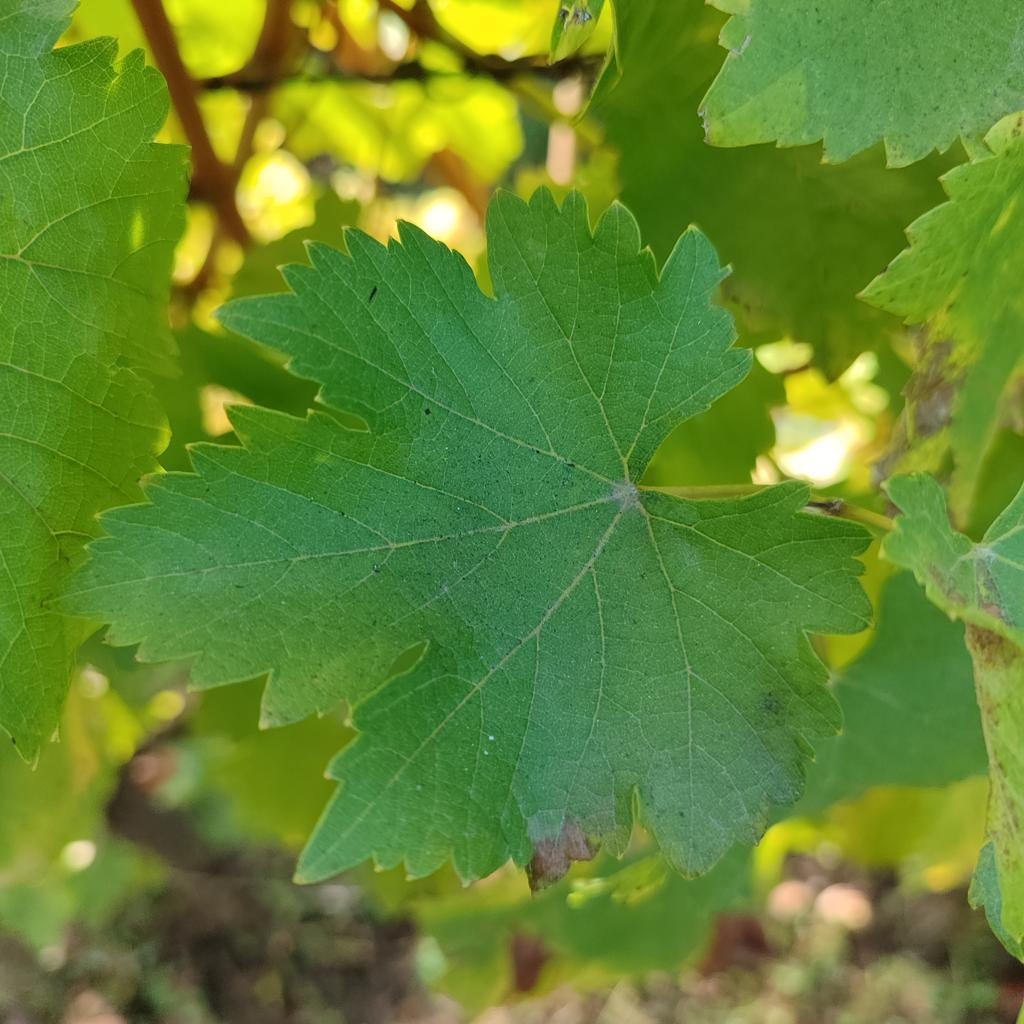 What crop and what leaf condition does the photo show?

grapevine, powdery mildew
